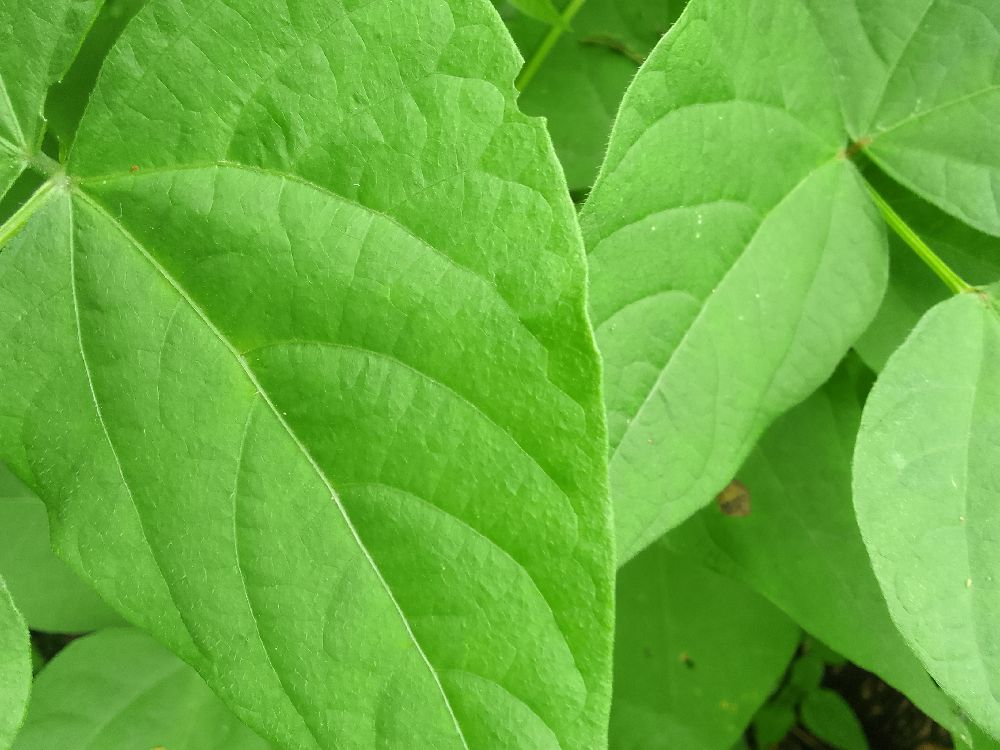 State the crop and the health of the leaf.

common bean, healthy
